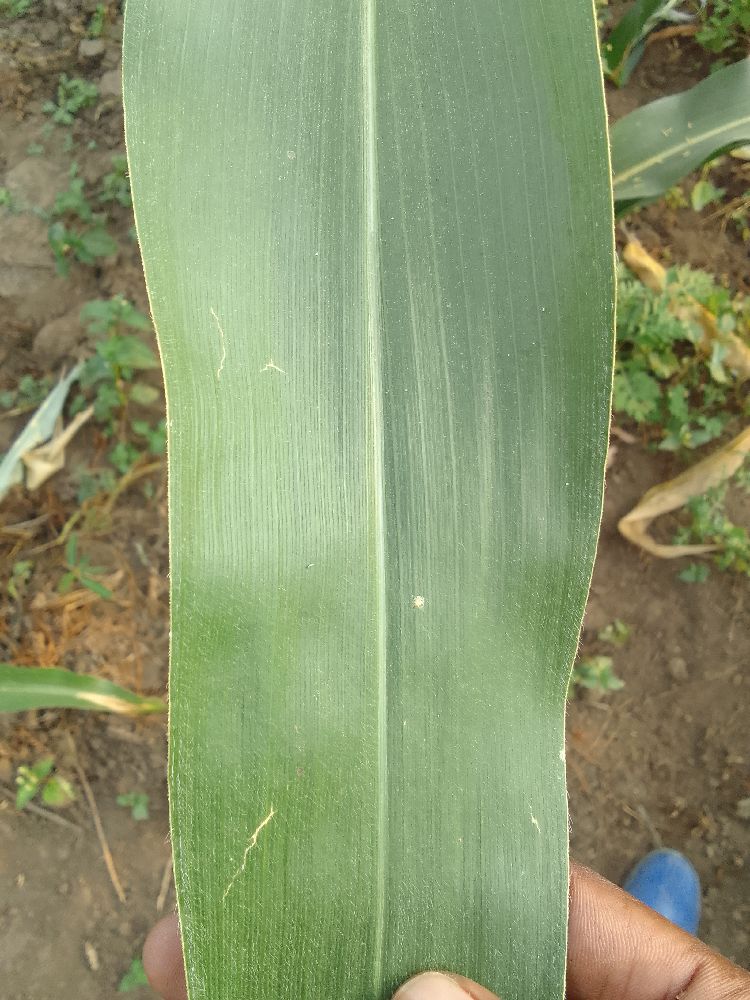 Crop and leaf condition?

maize, healthy
